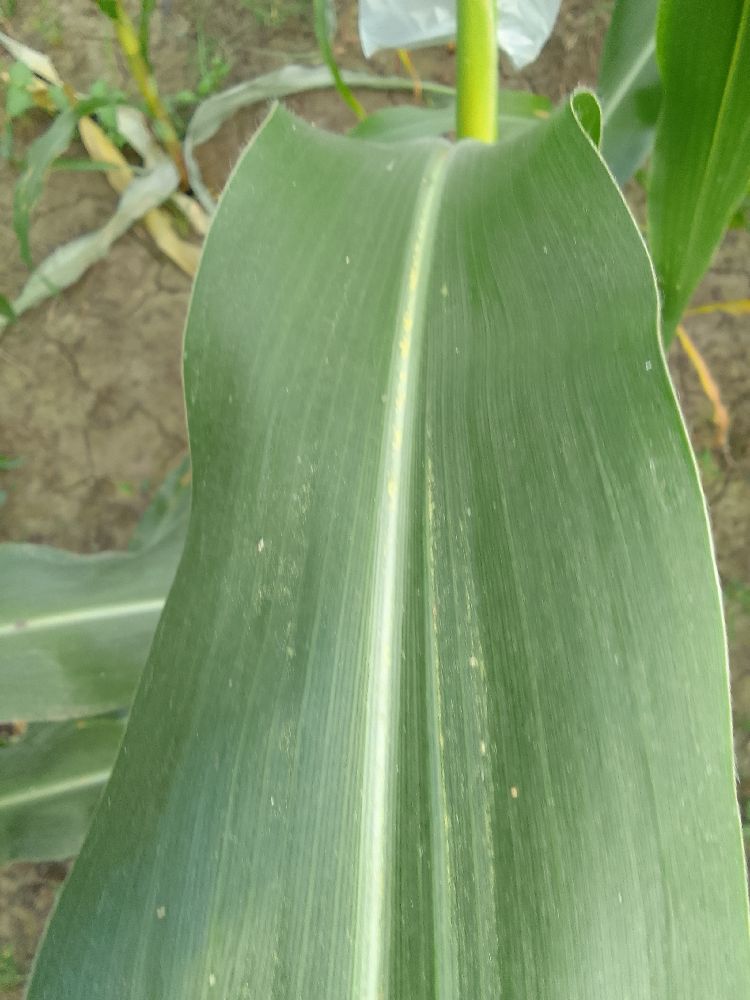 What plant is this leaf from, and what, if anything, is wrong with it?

maize, healthy
